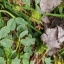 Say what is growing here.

unstructured weed
